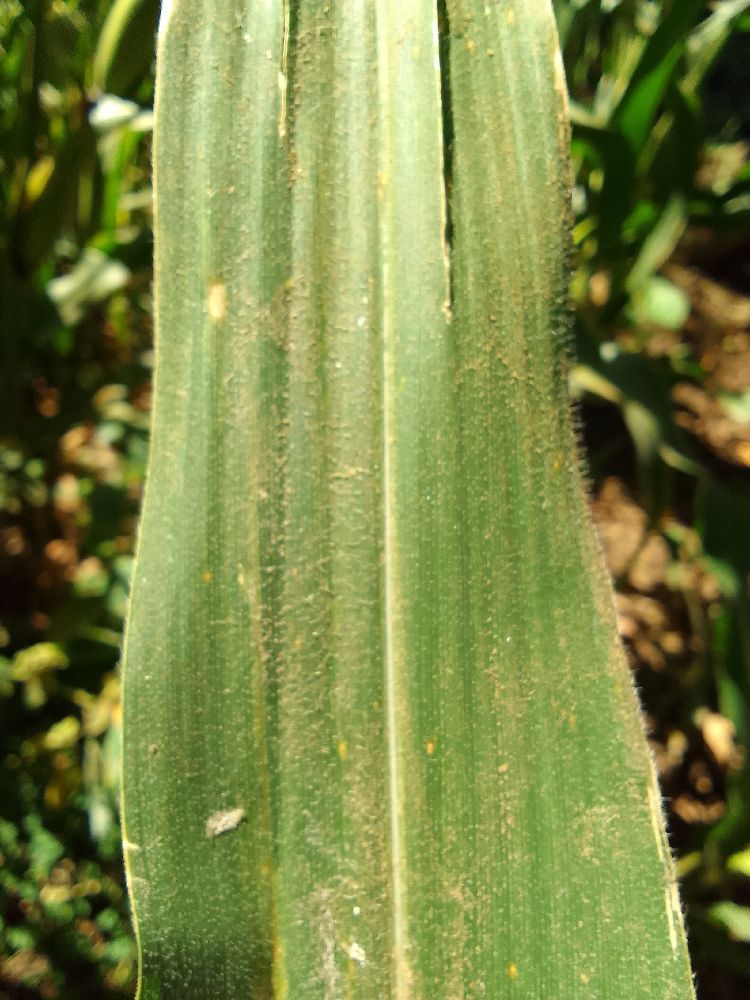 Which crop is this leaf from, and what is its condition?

maize, healthy
